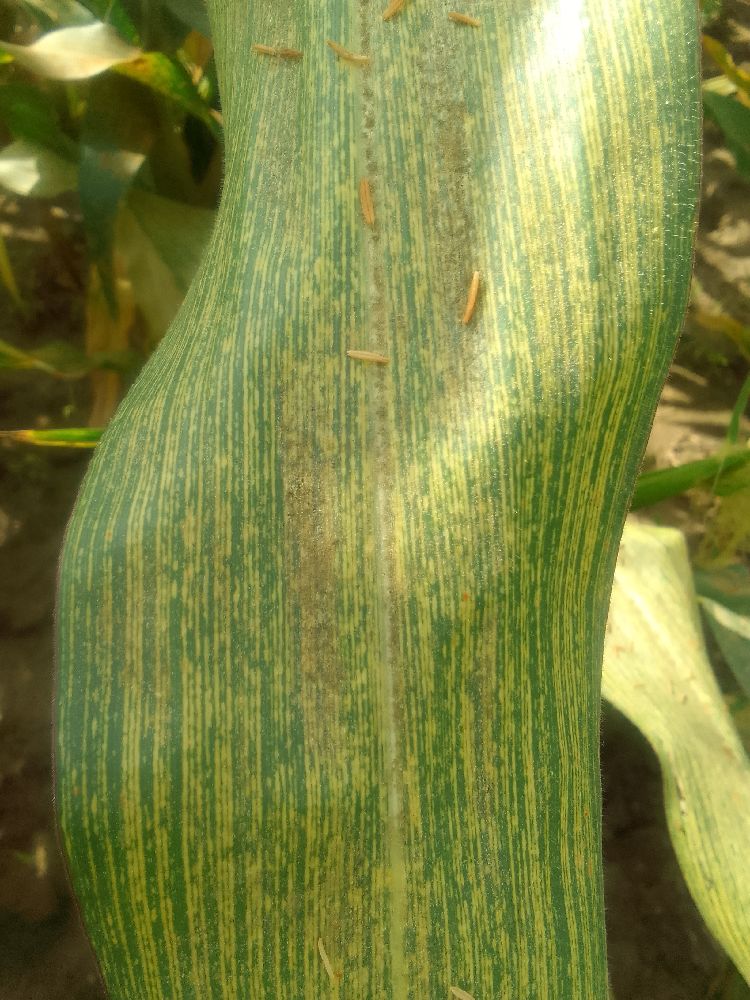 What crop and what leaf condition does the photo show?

maize, maize streak virus
